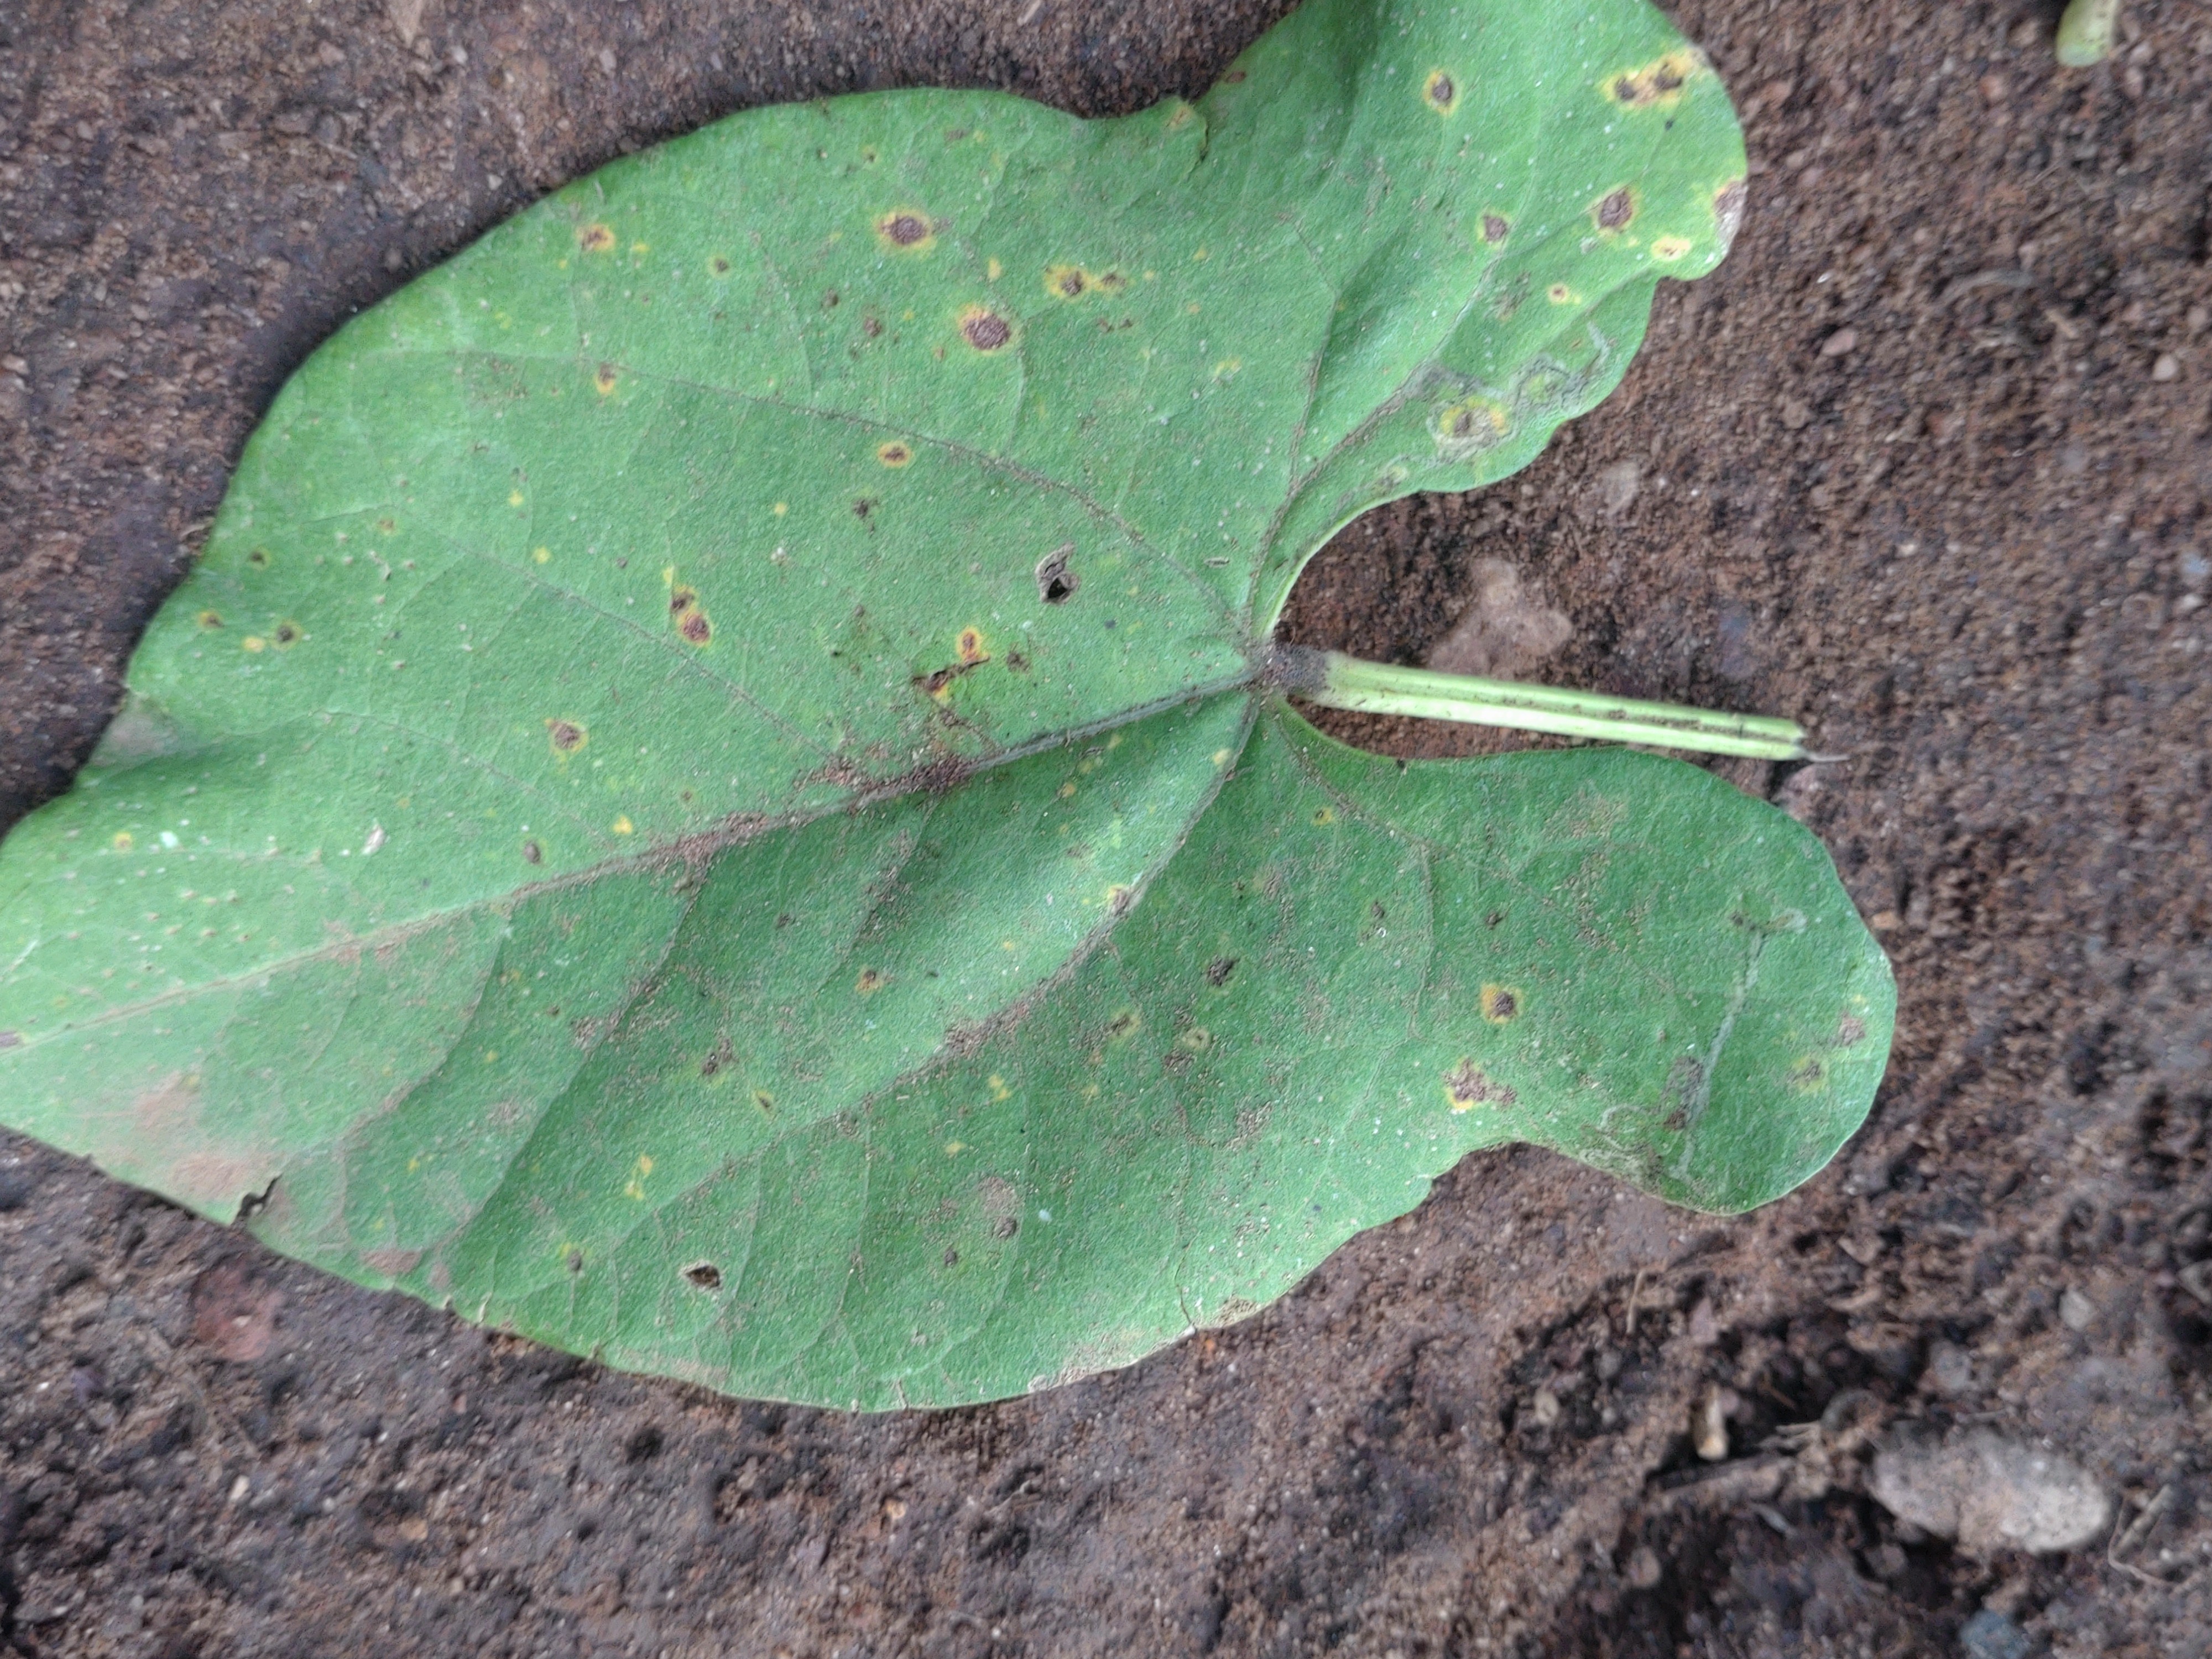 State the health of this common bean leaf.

anthracnose
